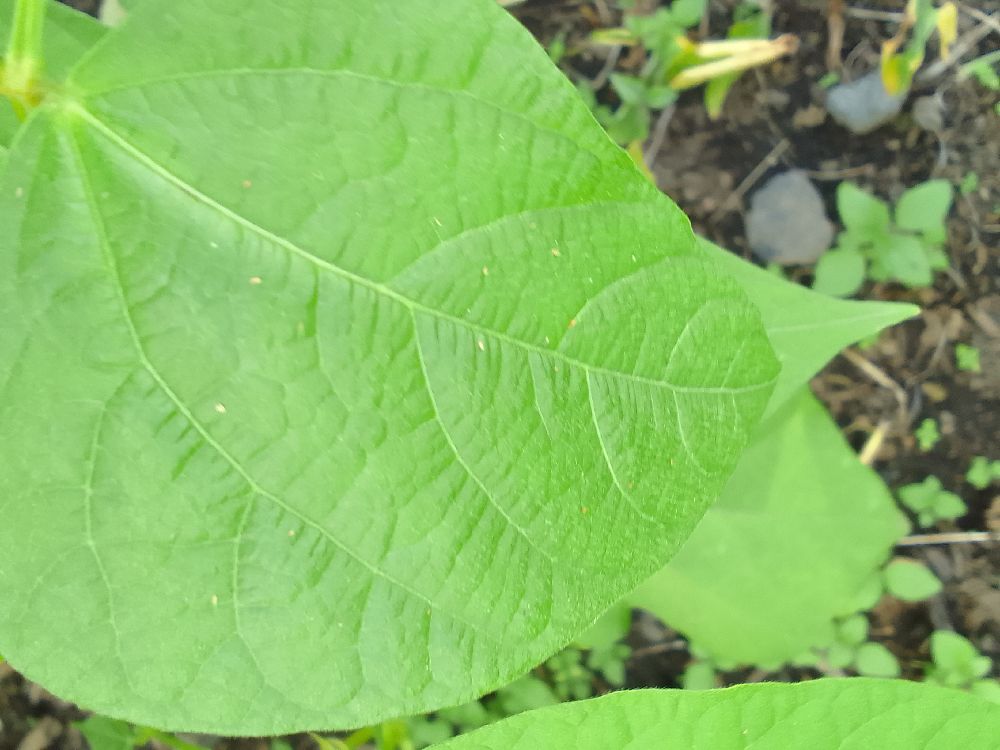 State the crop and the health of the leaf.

common bean, healthy
